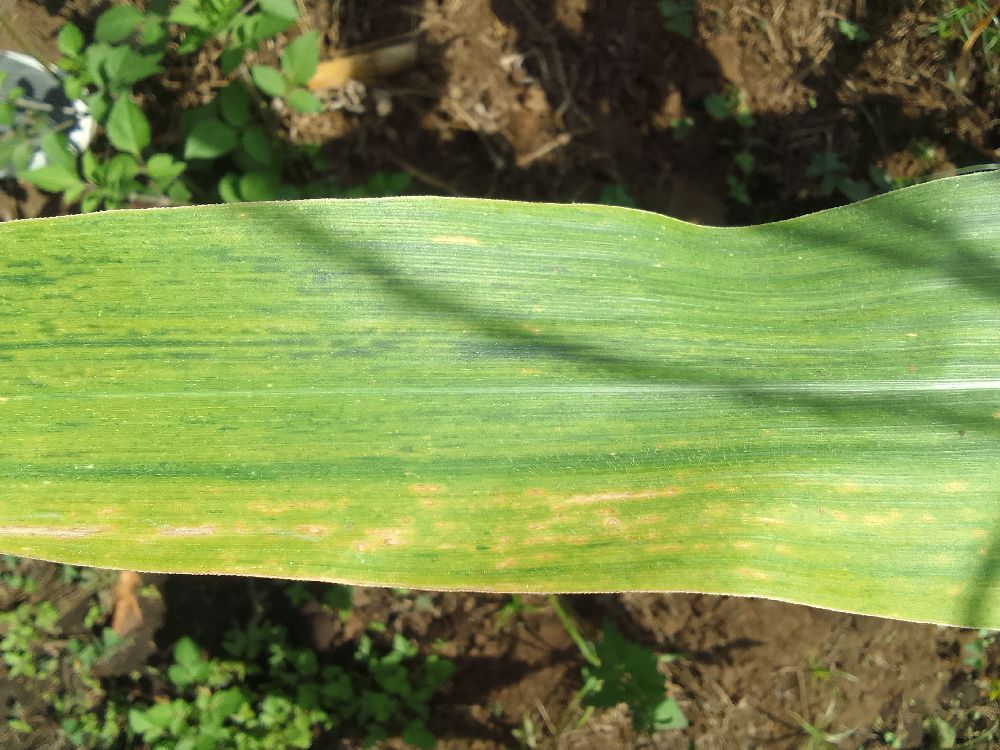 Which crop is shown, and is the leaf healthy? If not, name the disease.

maize, maize lethal necrosis
